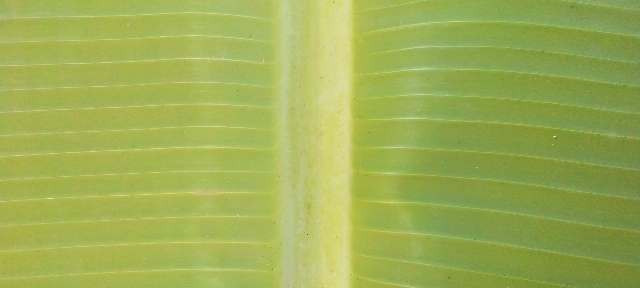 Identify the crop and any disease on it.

banana, healthy
